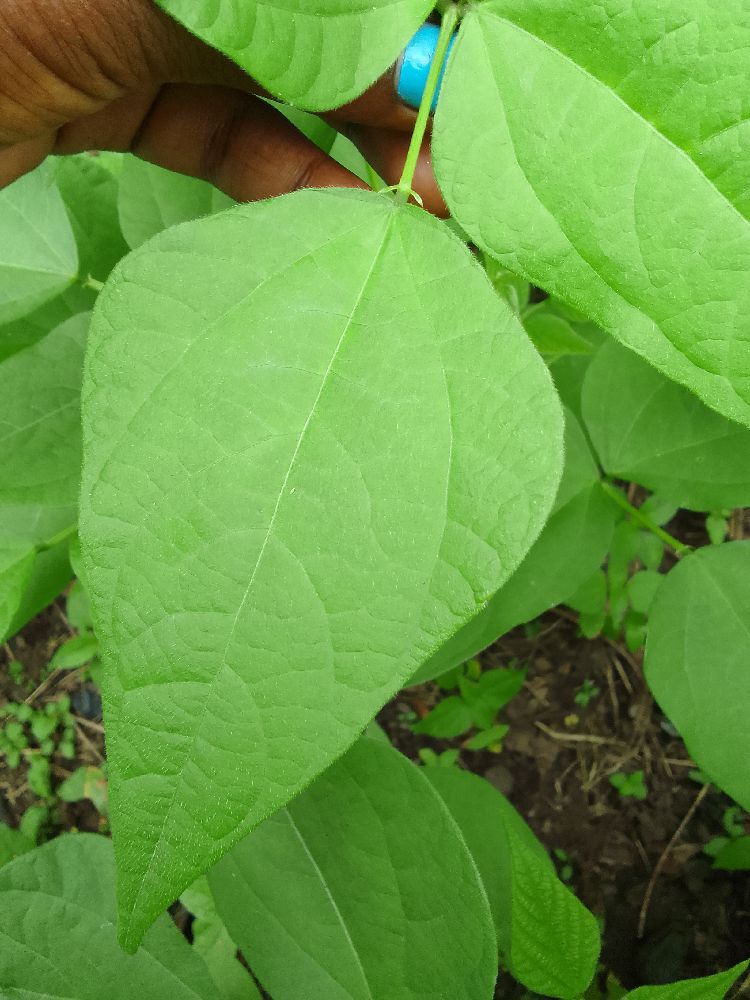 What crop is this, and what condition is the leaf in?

common bean, healthy
